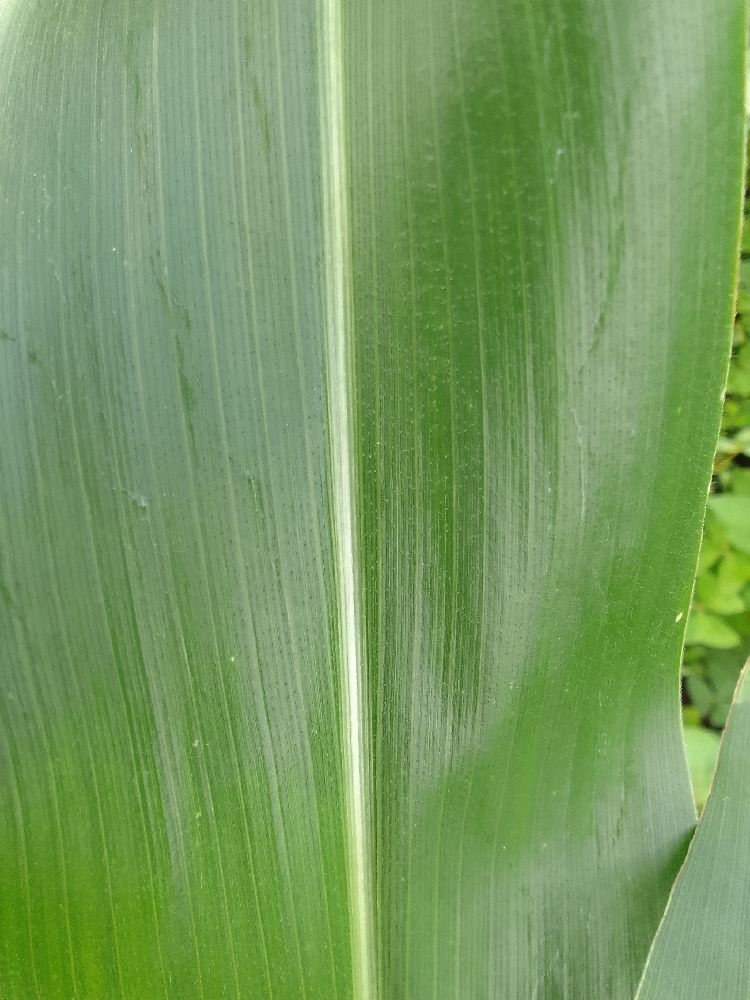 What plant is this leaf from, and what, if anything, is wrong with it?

maize, healthy
